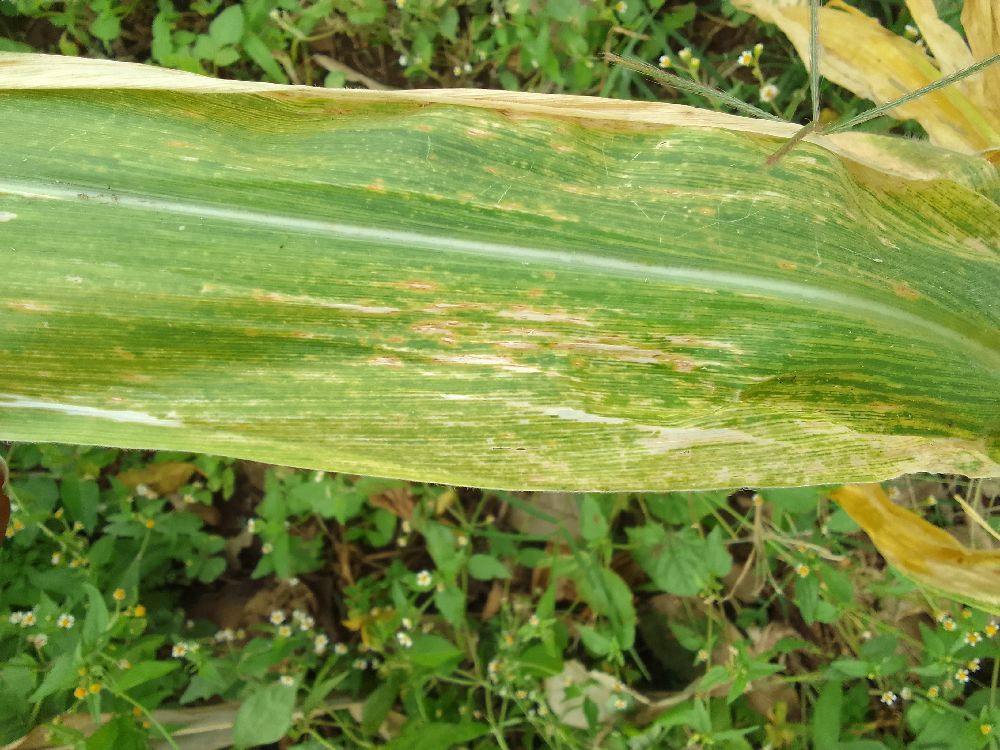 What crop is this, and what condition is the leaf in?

maize, maize lethal necrosis
